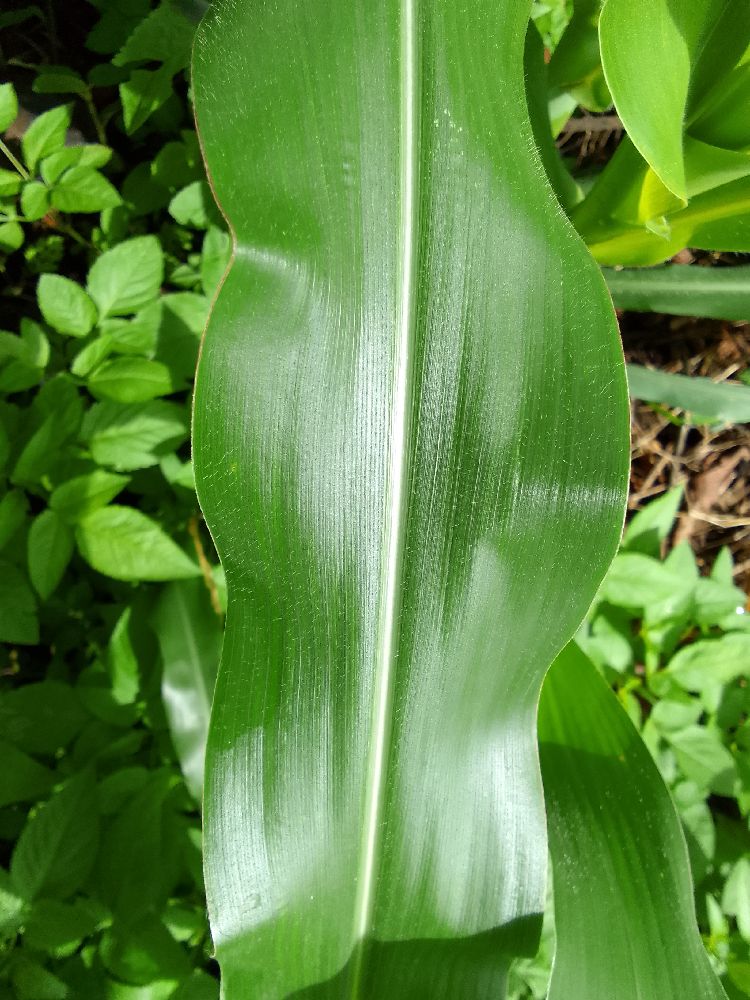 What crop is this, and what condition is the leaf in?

maize, healthy
